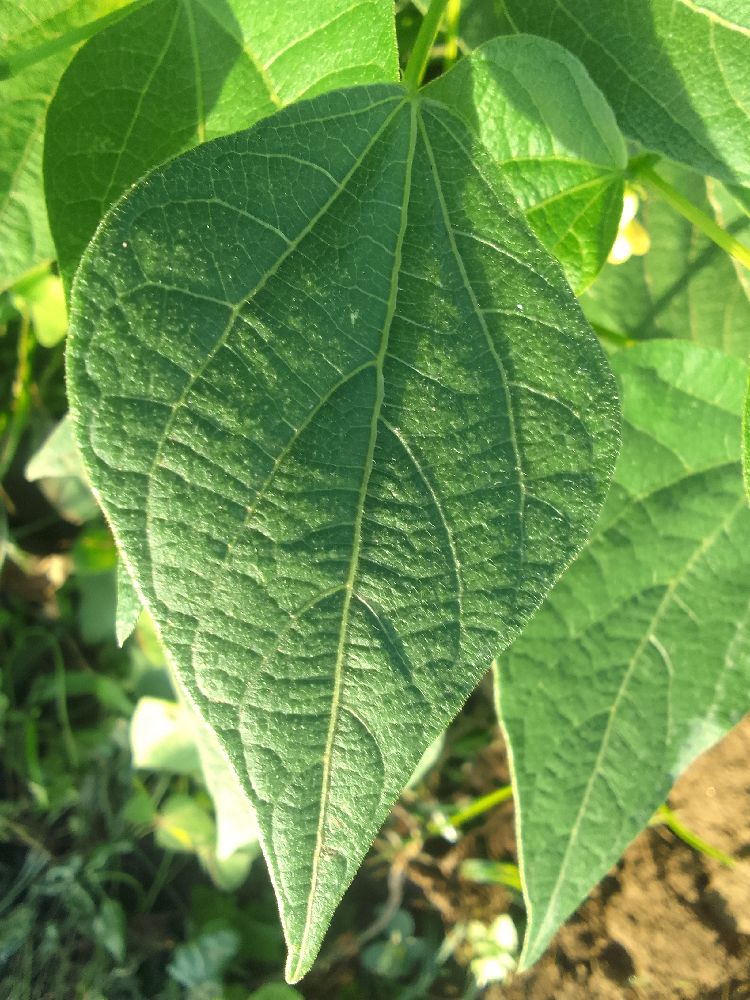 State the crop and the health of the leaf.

common bean, healthy
